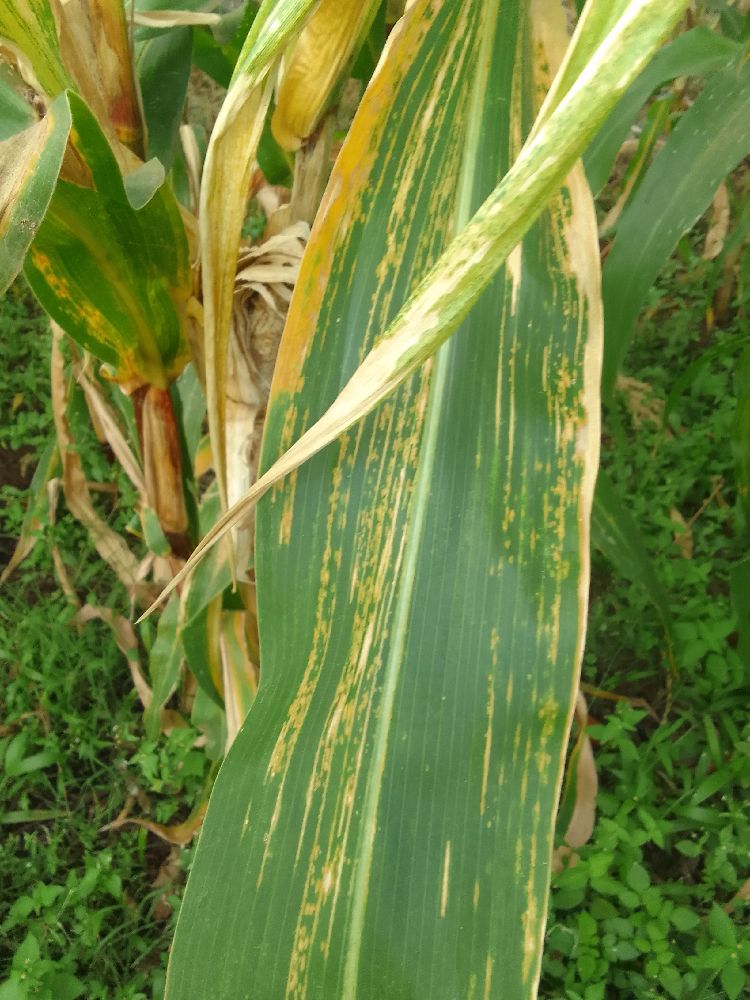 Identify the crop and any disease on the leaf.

maize, maize lethal necrosis
